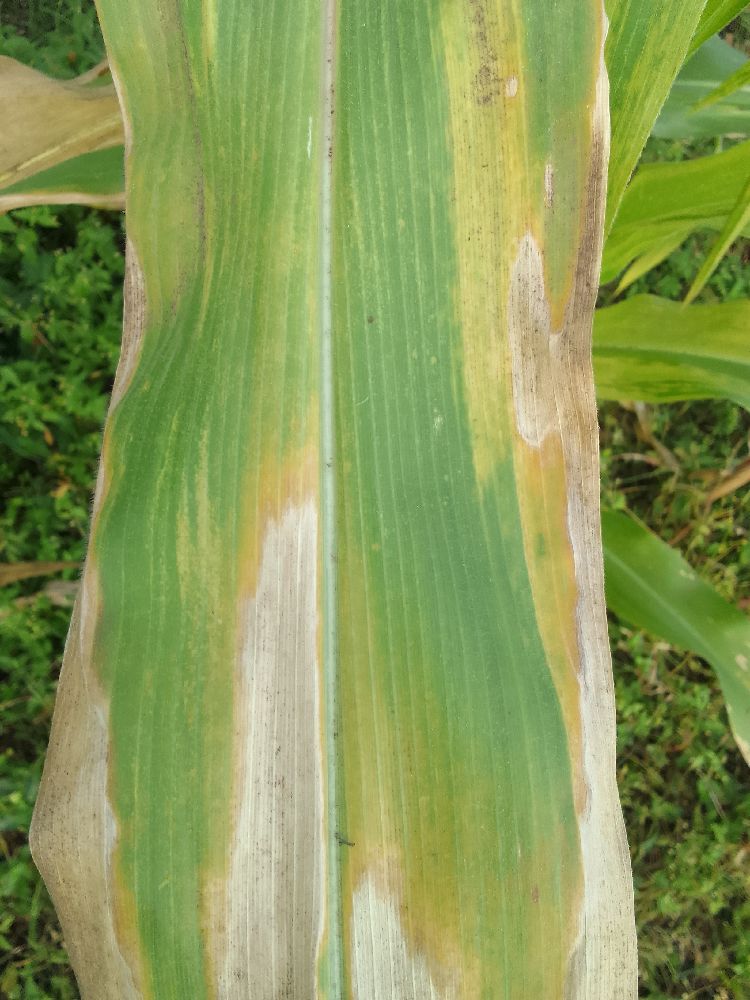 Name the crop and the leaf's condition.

maize, maize lethal necrosis
